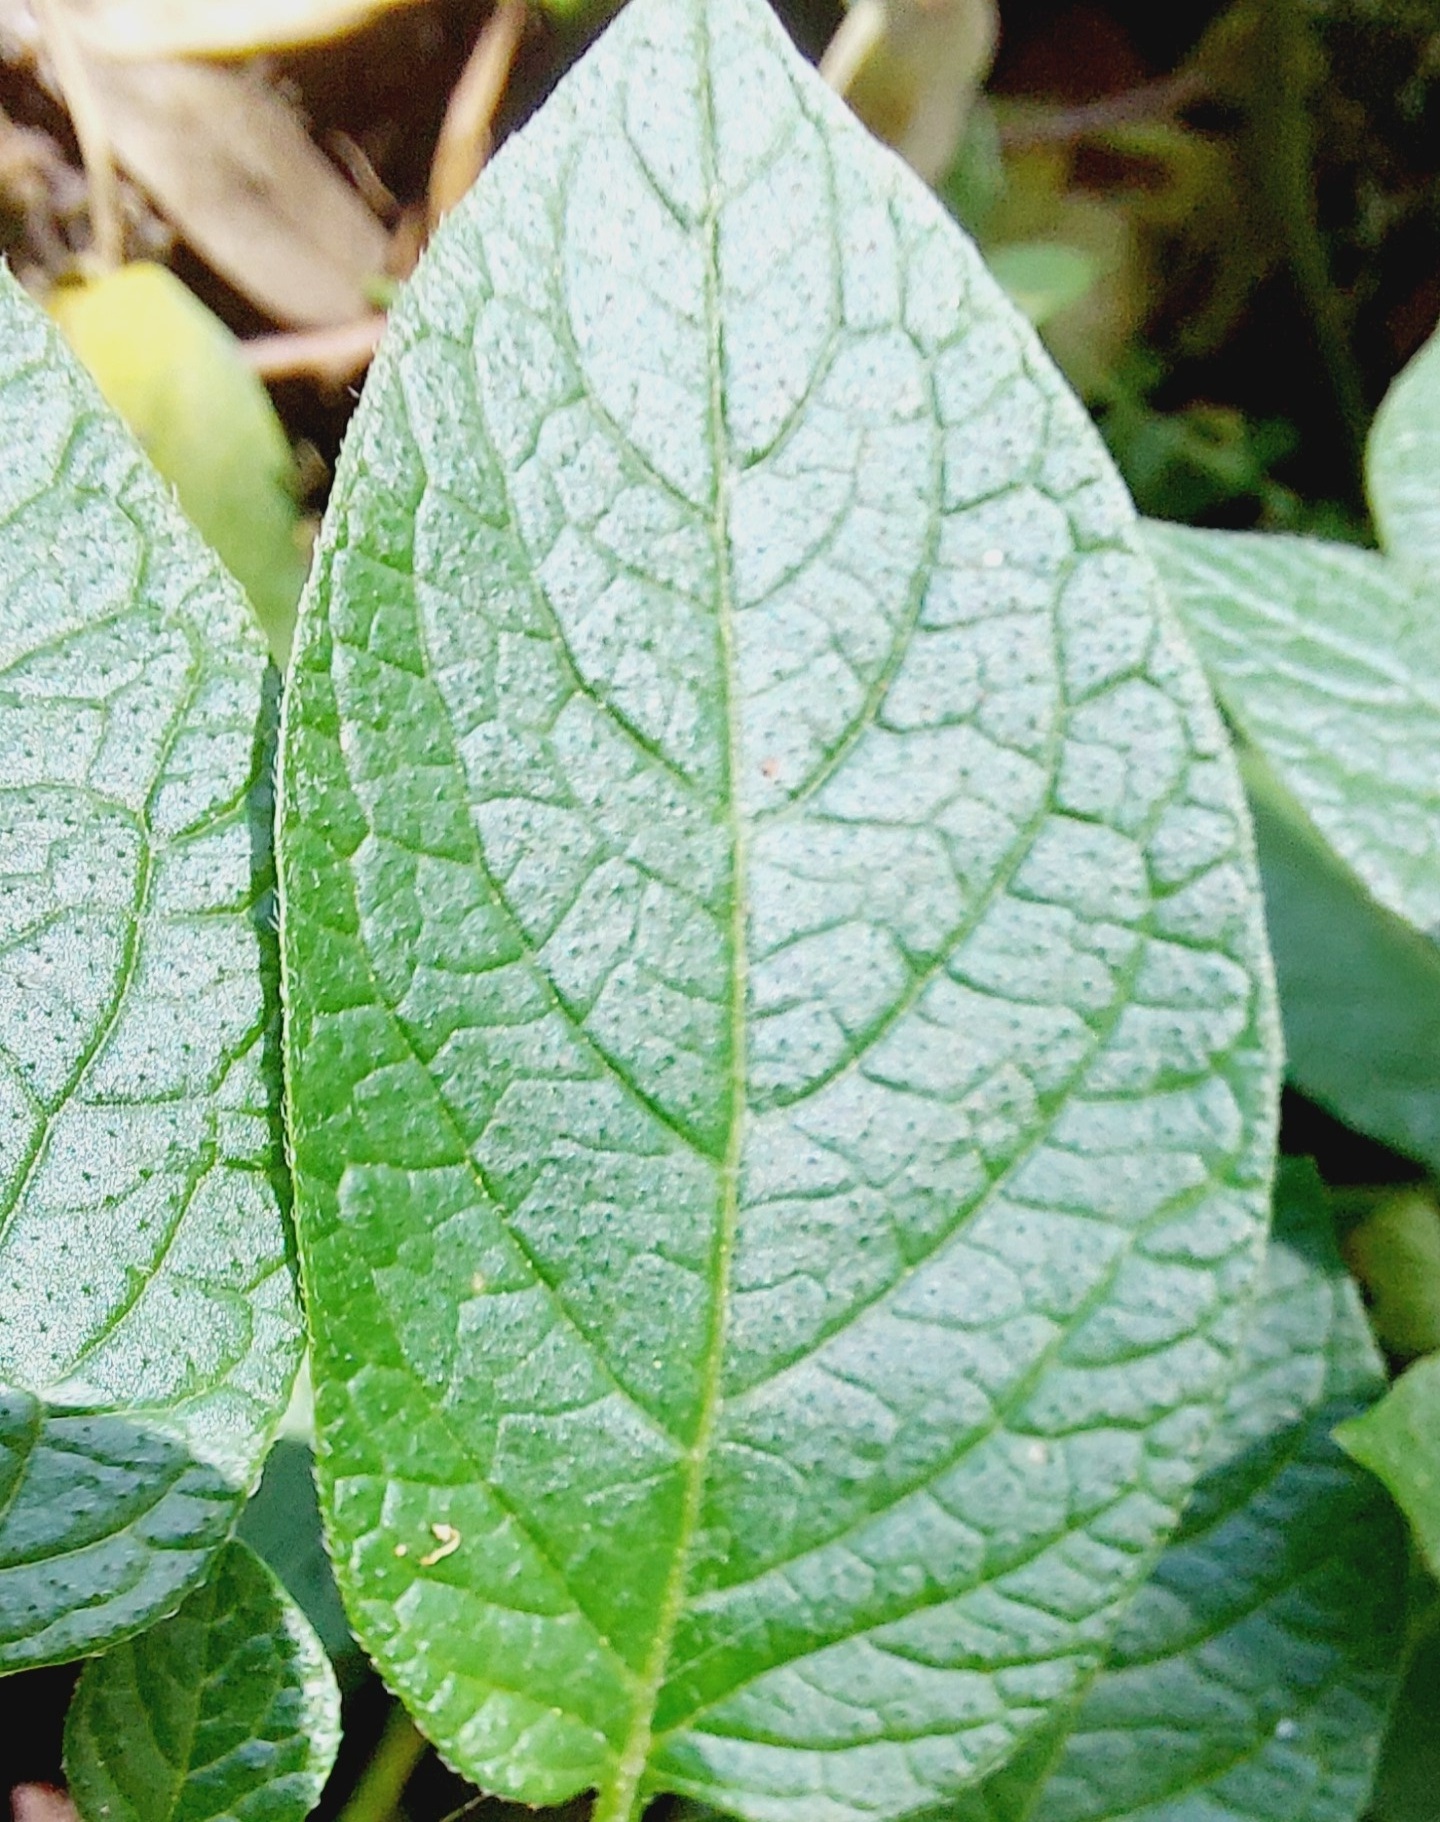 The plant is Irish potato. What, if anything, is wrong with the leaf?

healthy
